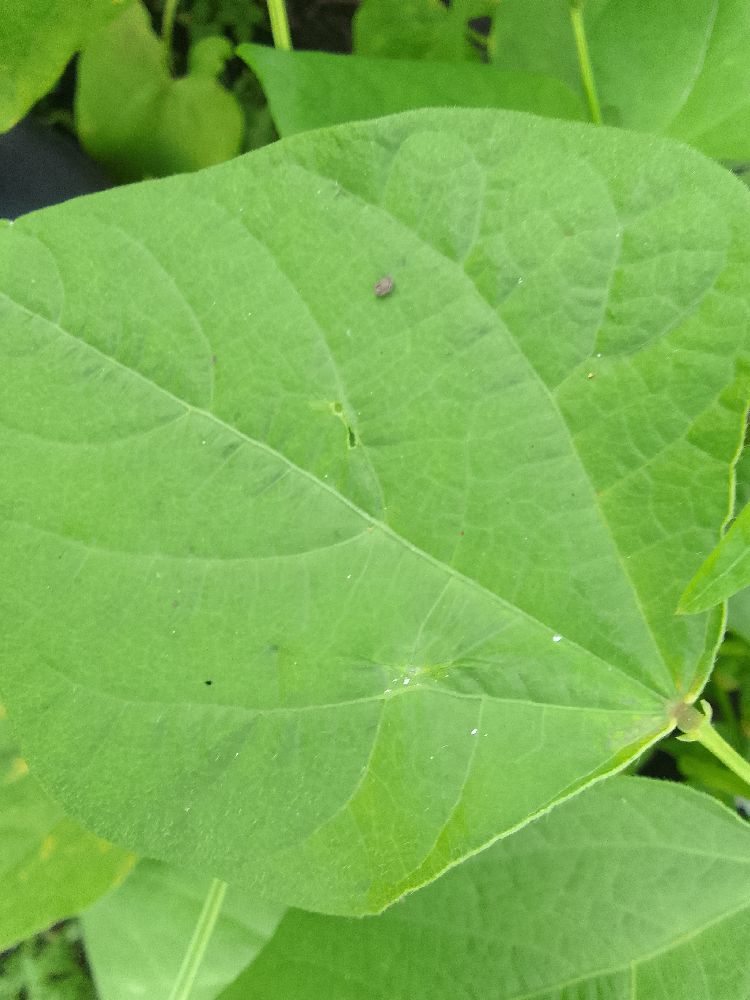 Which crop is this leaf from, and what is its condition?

common bean, healthy
